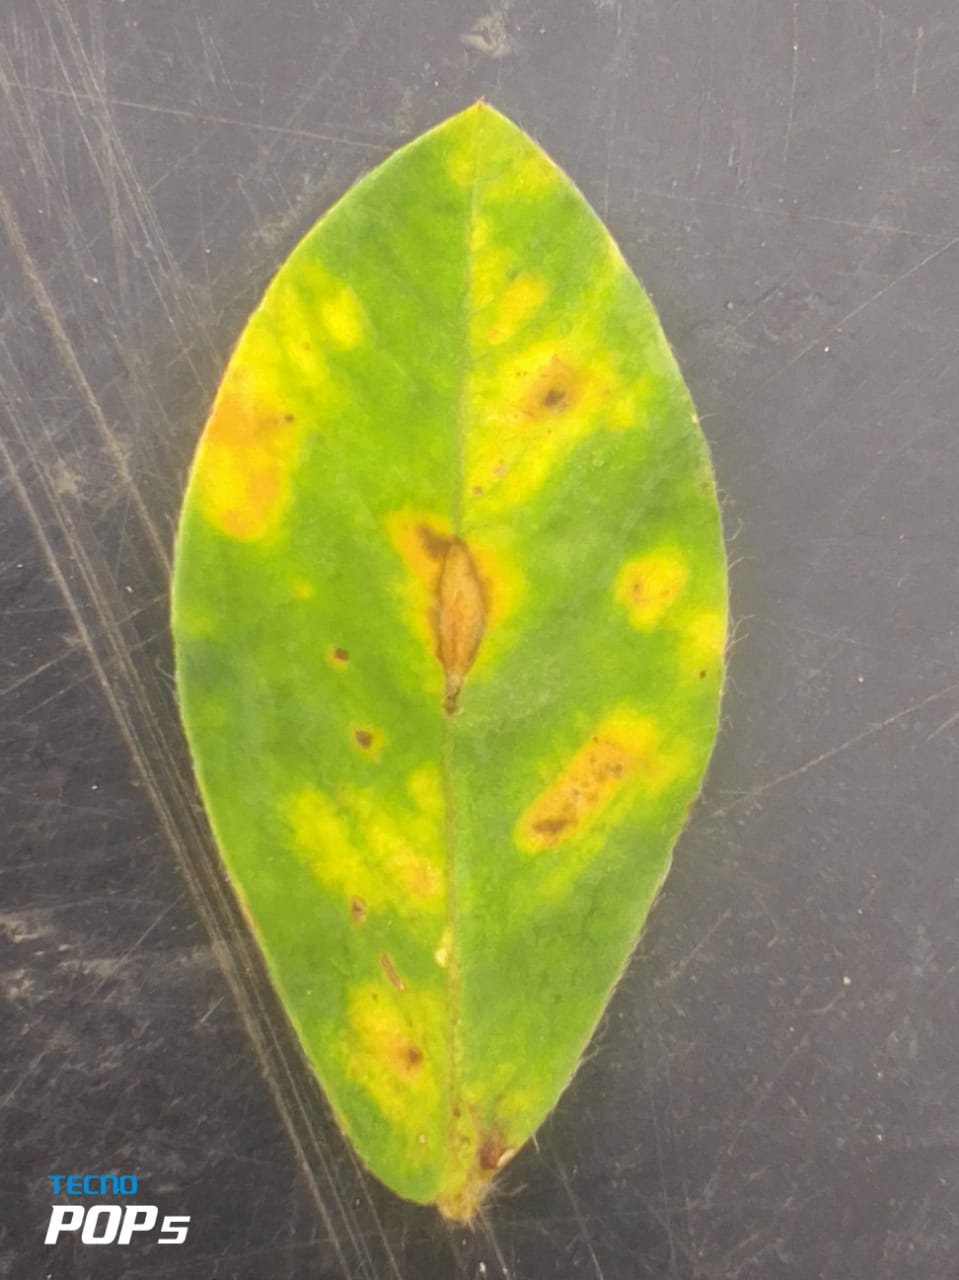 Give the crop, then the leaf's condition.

peanut, passalora arachidicola
